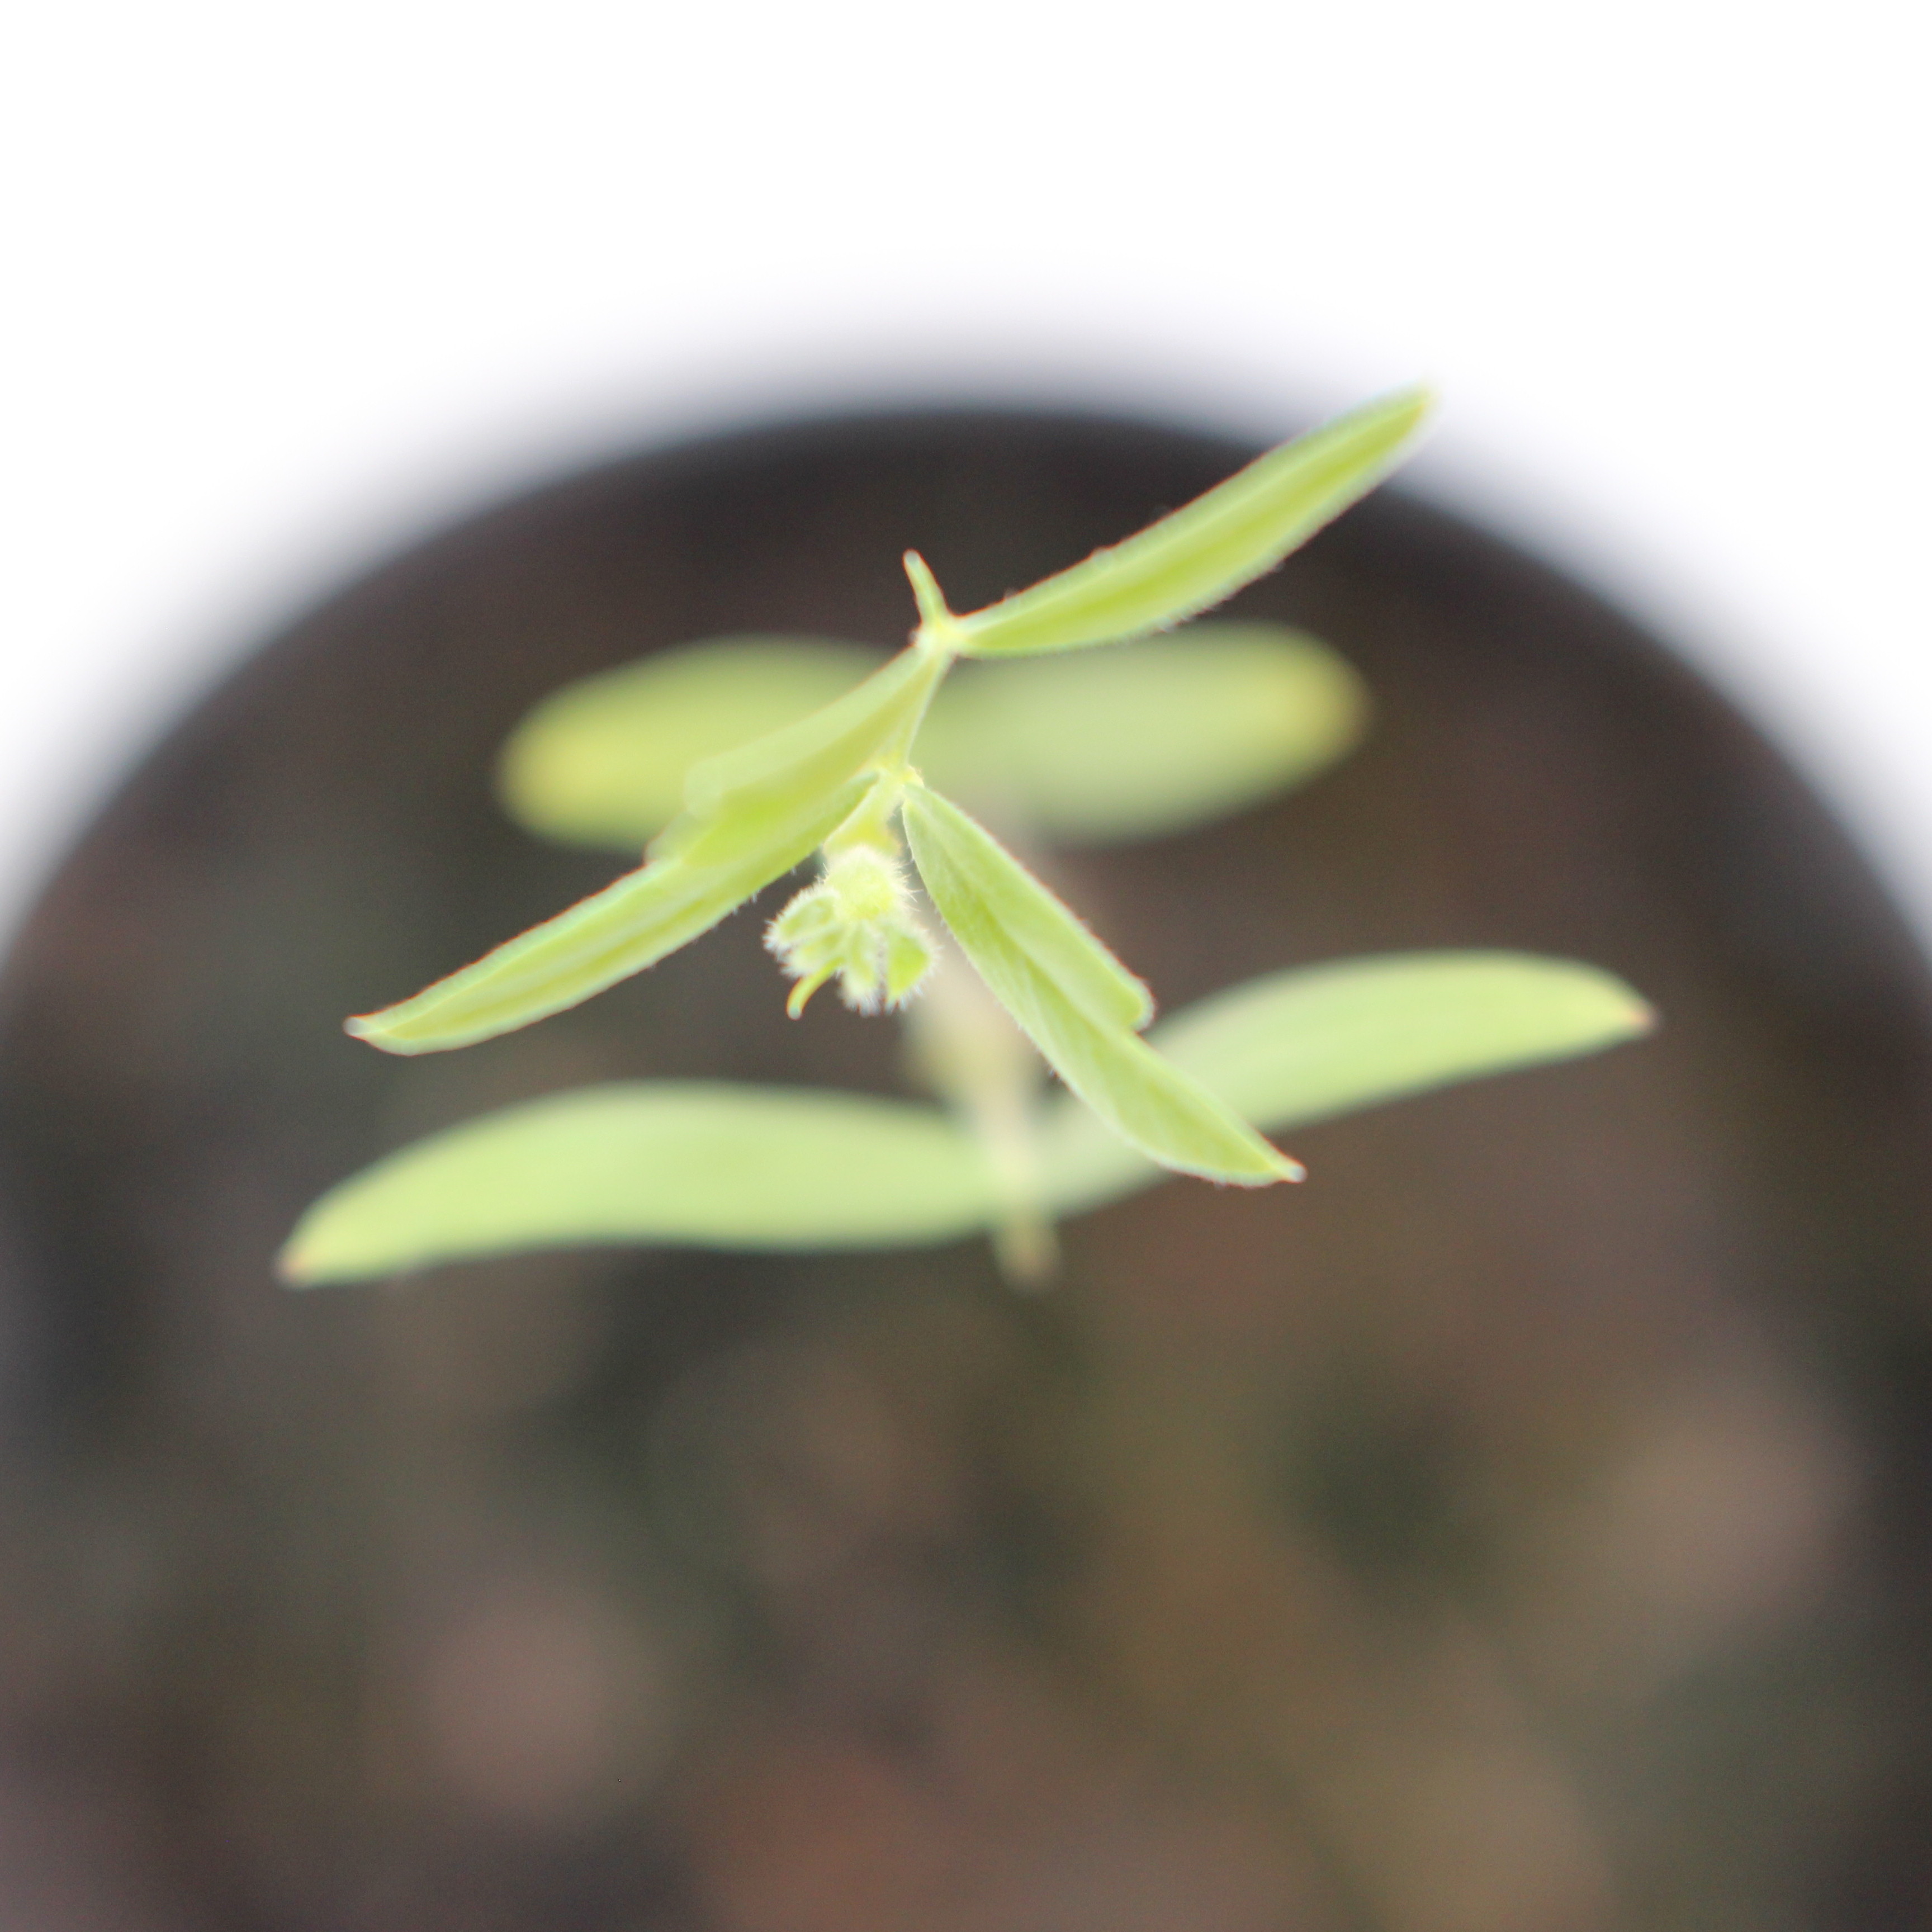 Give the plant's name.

Vicia sativa
